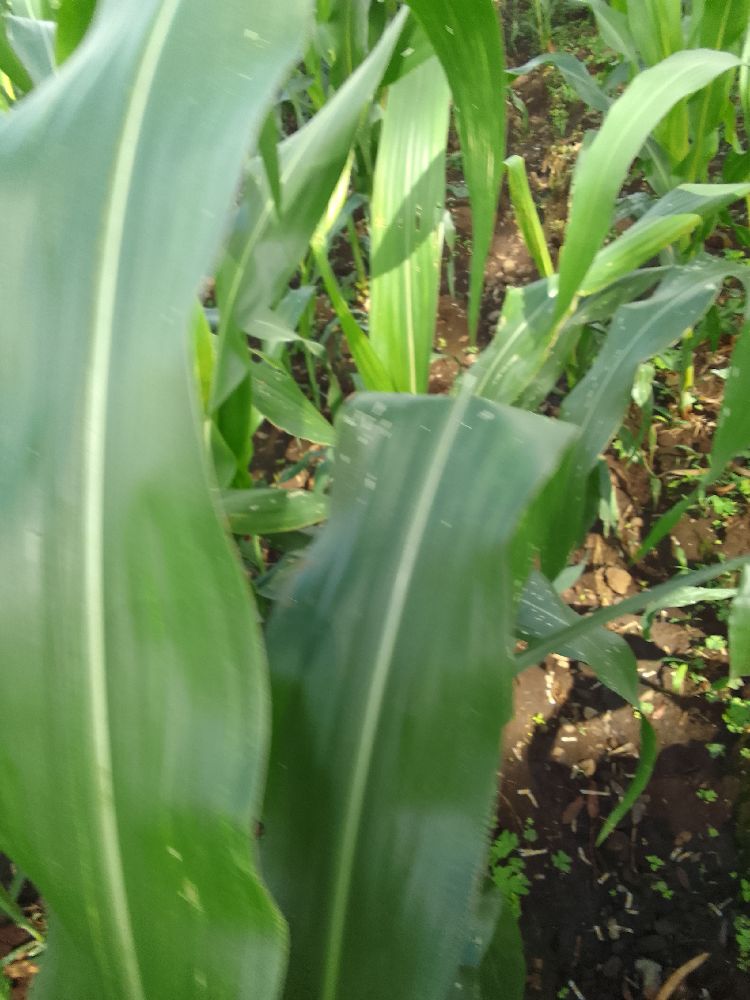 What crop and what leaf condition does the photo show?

maize, healthy
